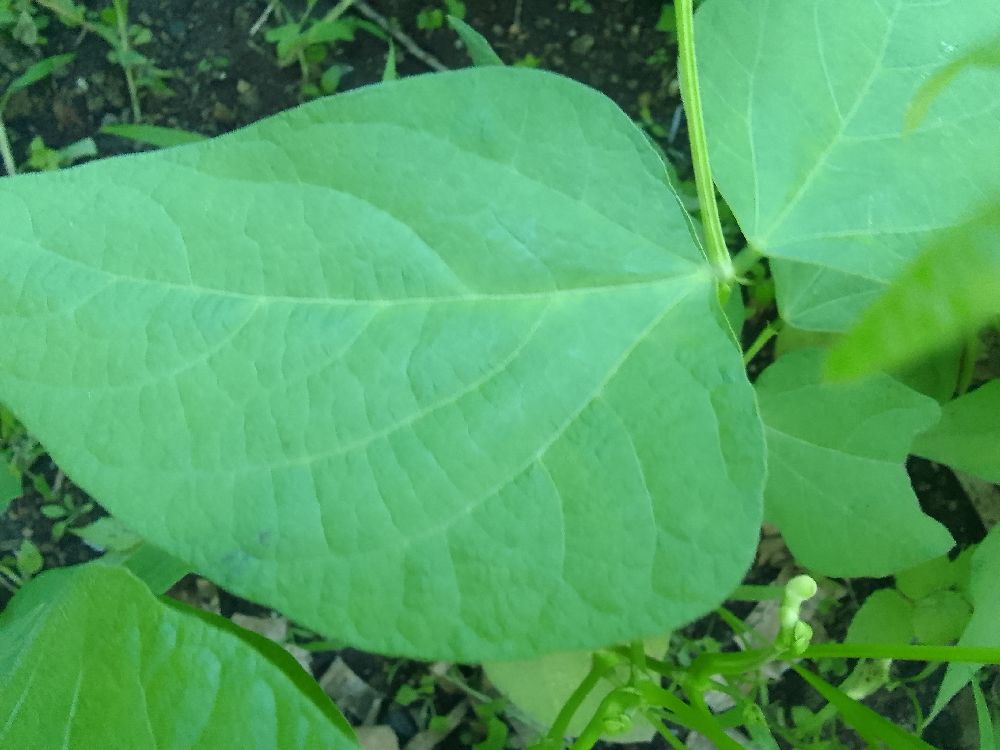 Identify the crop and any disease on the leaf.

common bean, healthy
